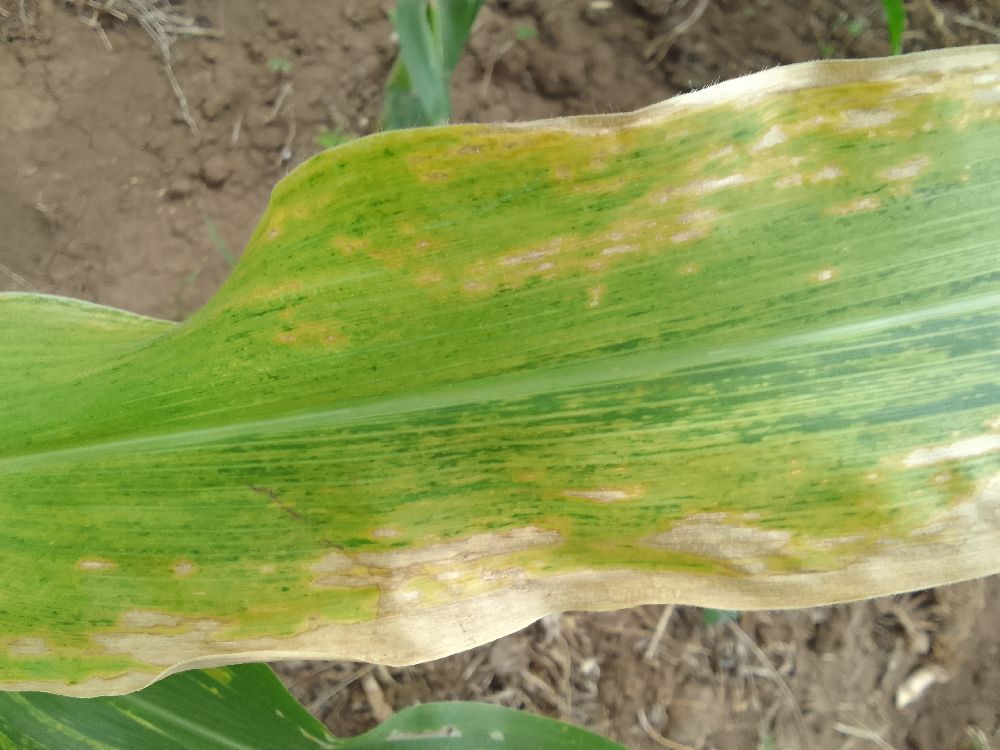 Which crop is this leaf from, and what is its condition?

maize, maize lethal necrosis
